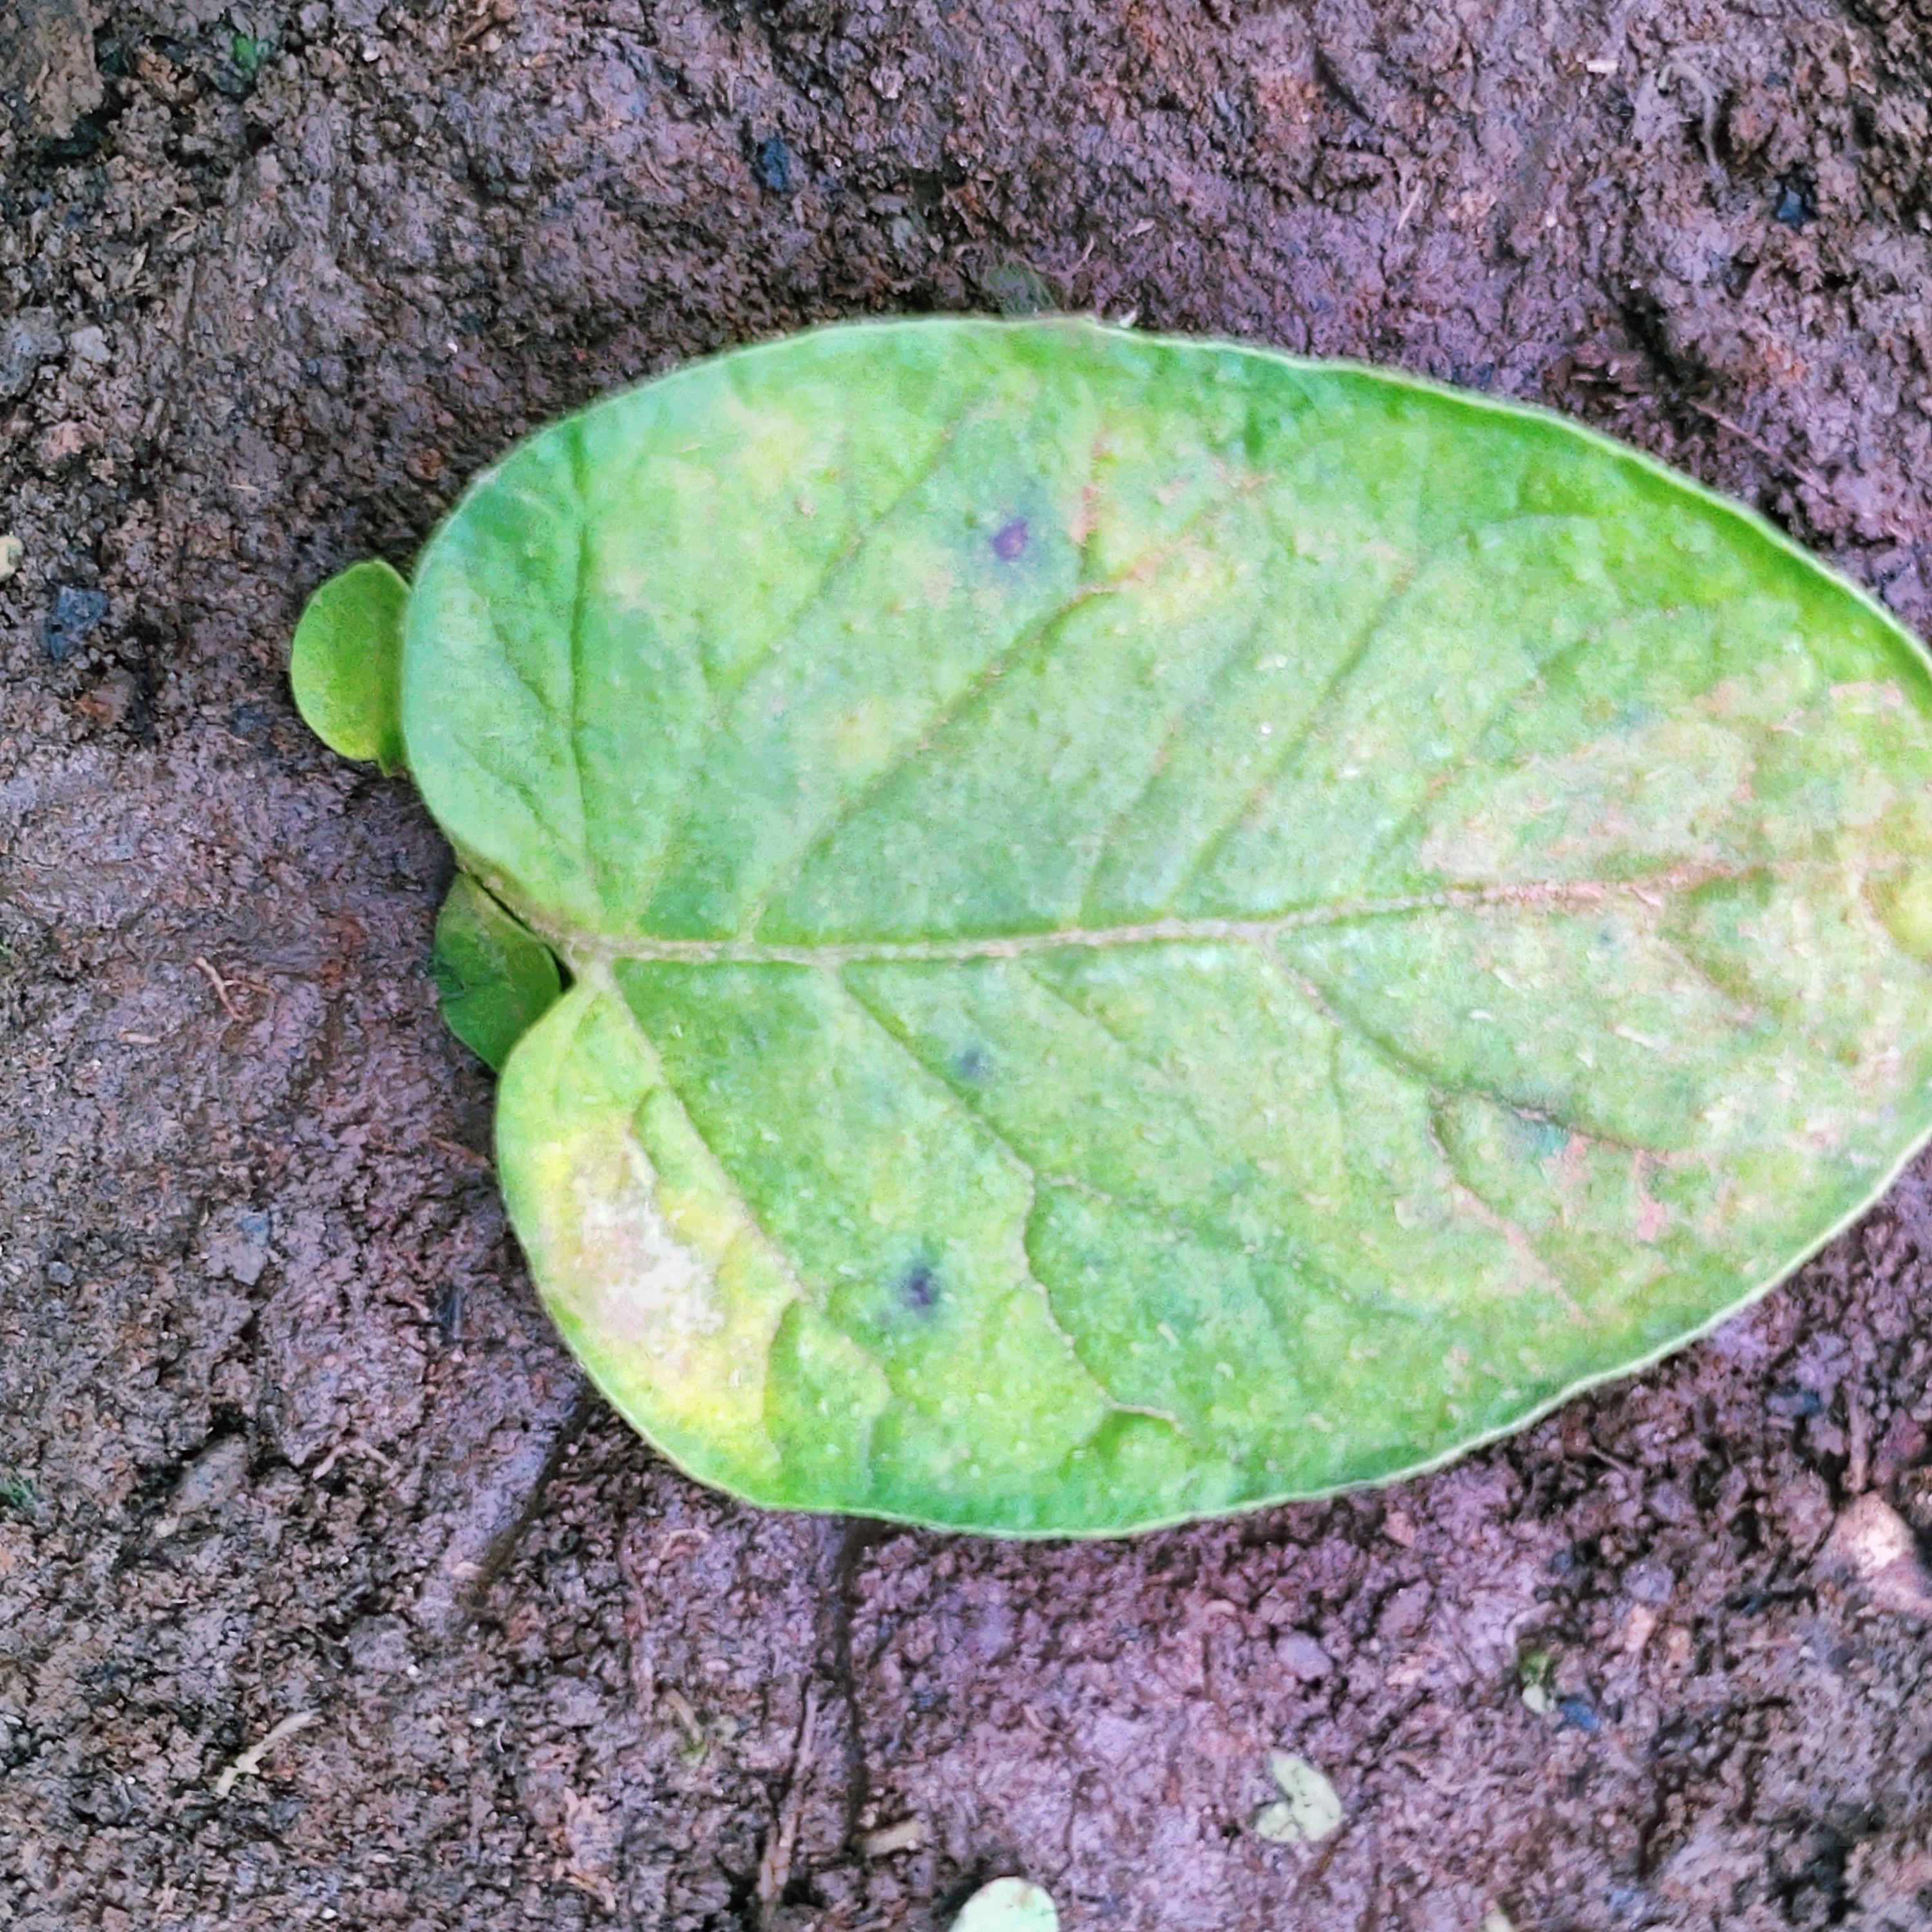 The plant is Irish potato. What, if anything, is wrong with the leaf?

late blight
